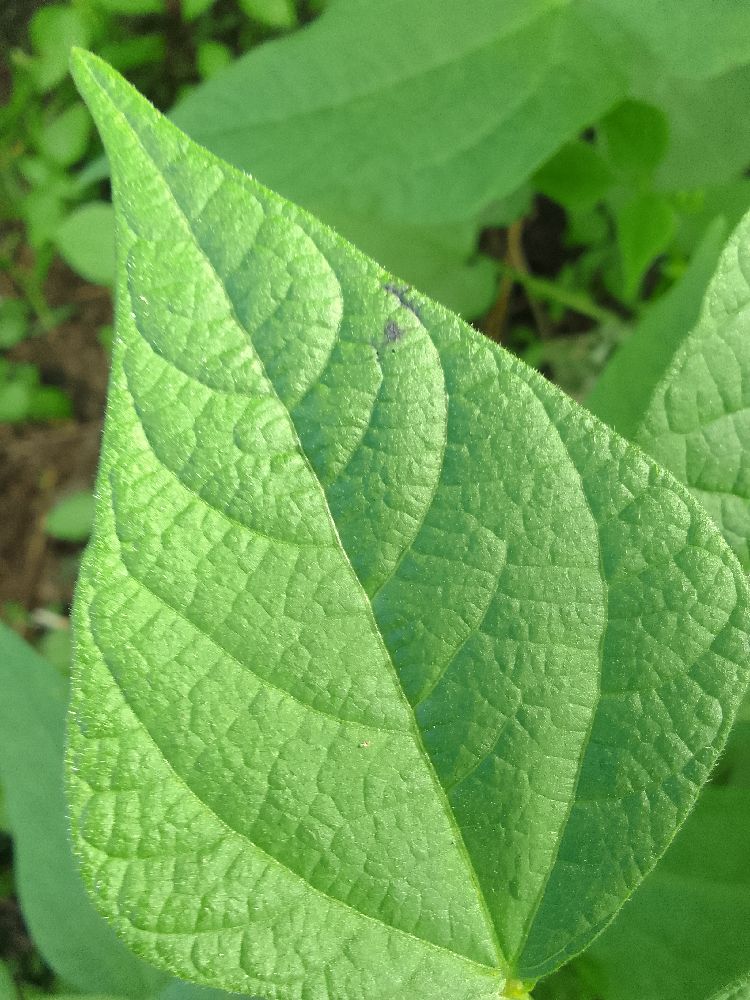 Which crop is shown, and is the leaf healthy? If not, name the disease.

common bean, healthy
